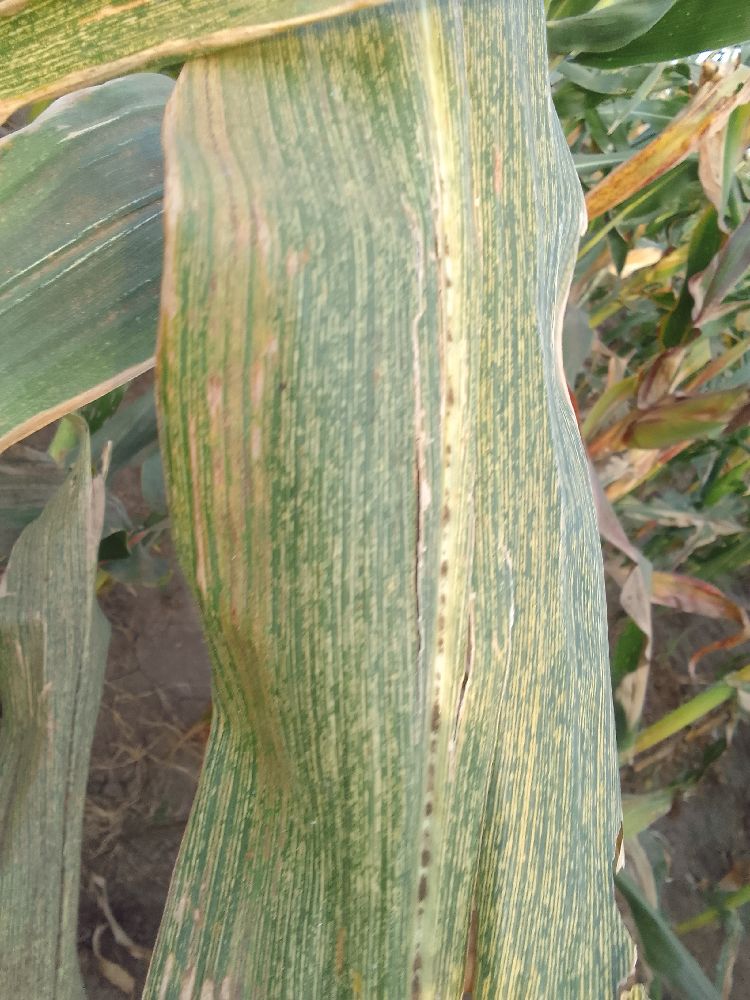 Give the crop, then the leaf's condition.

maize, maize streak virus
